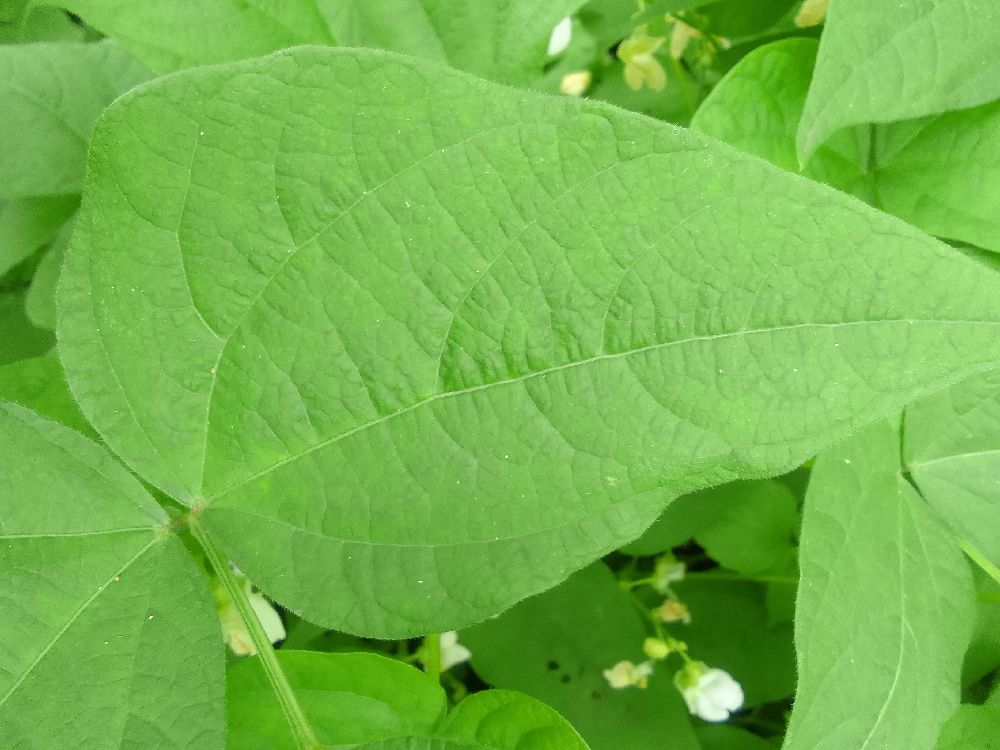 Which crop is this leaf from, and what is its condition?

common bean, healthy
